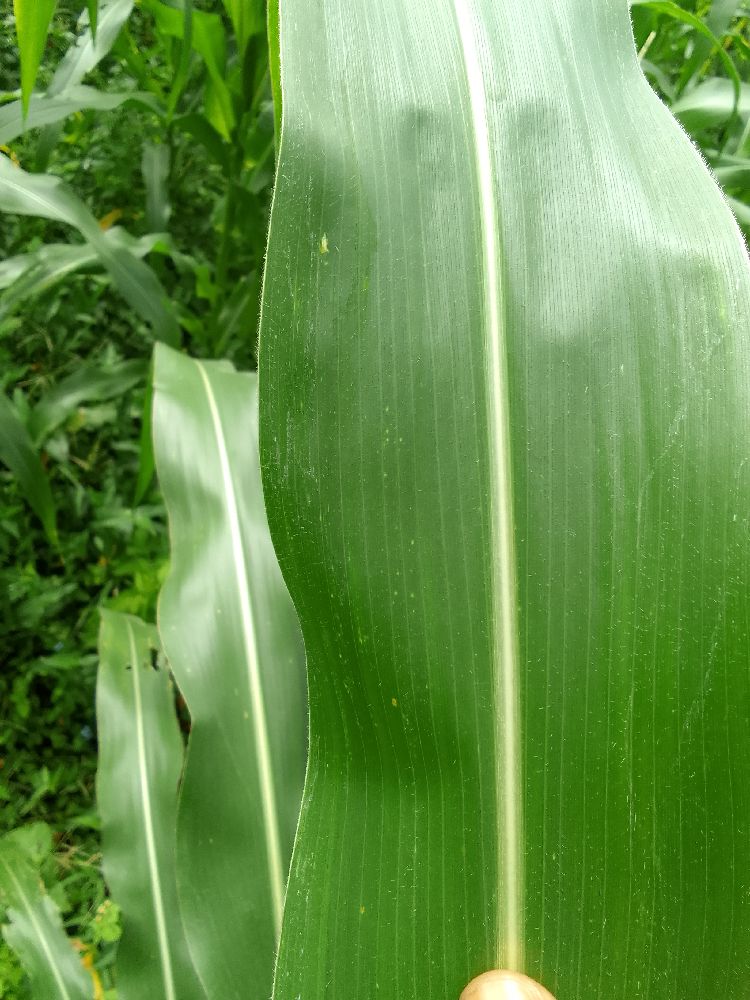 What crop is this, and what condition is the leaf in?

maize, healthy
